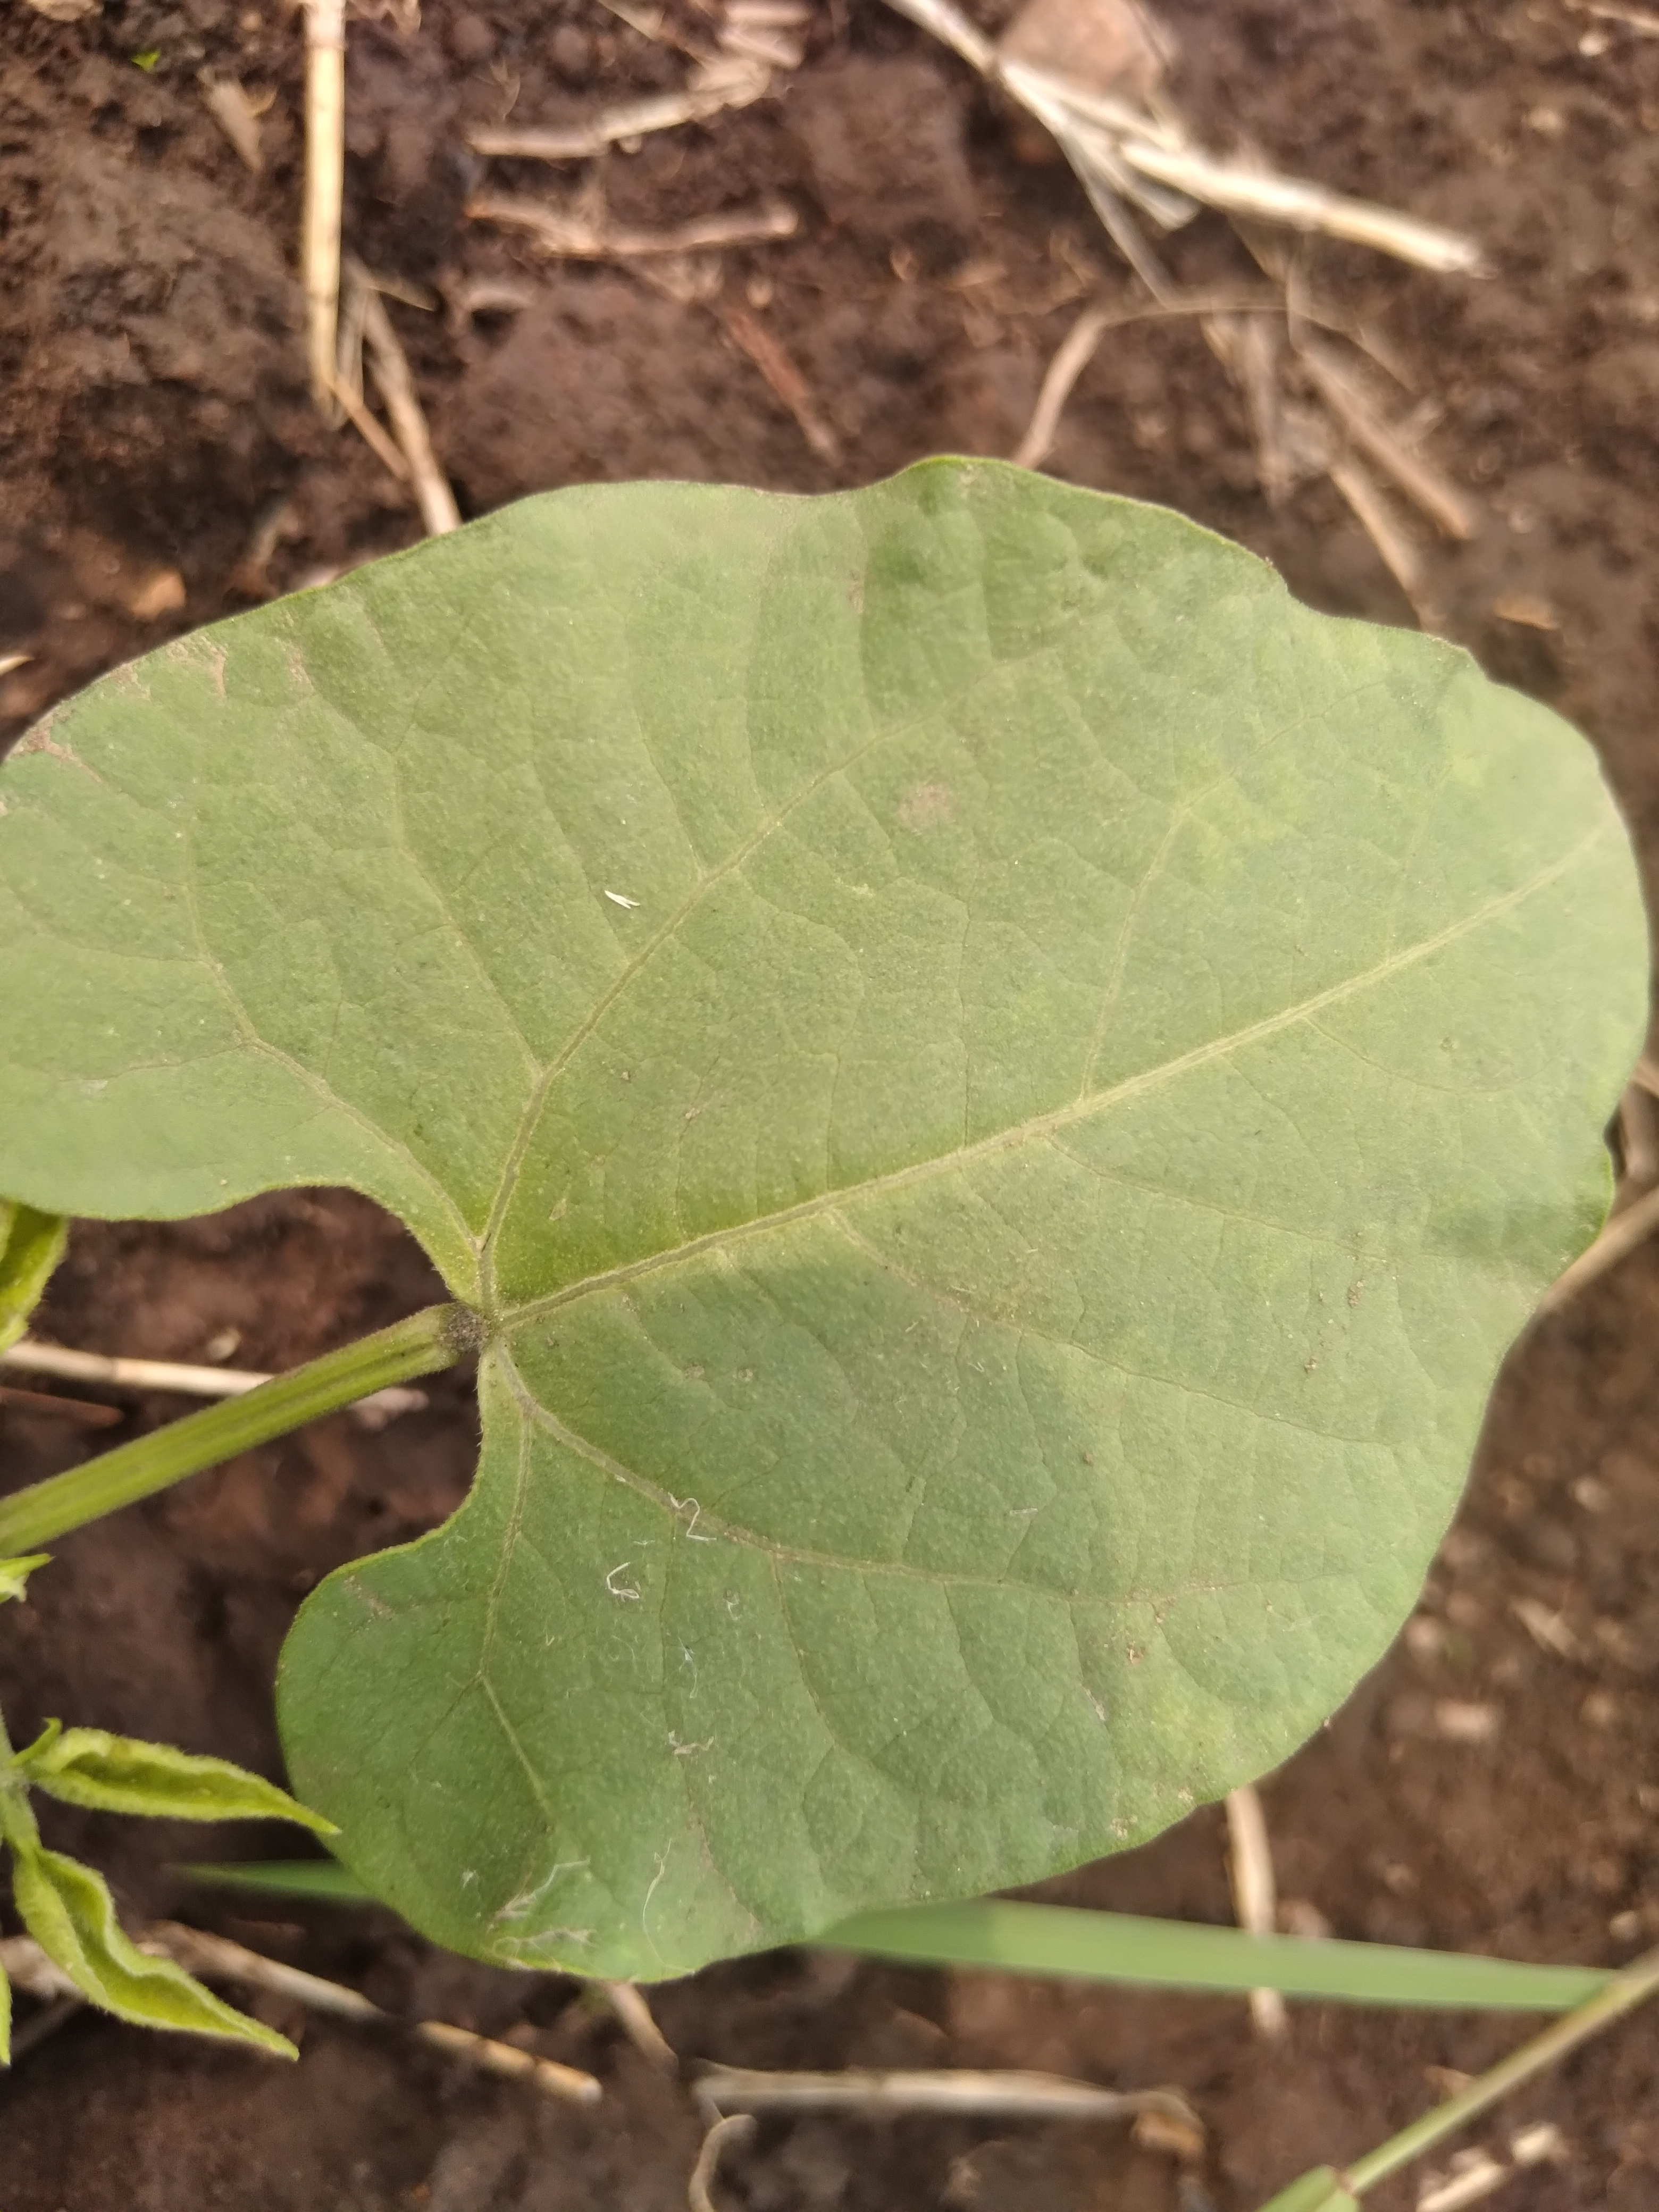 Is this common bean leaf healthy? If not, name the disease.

healthy
